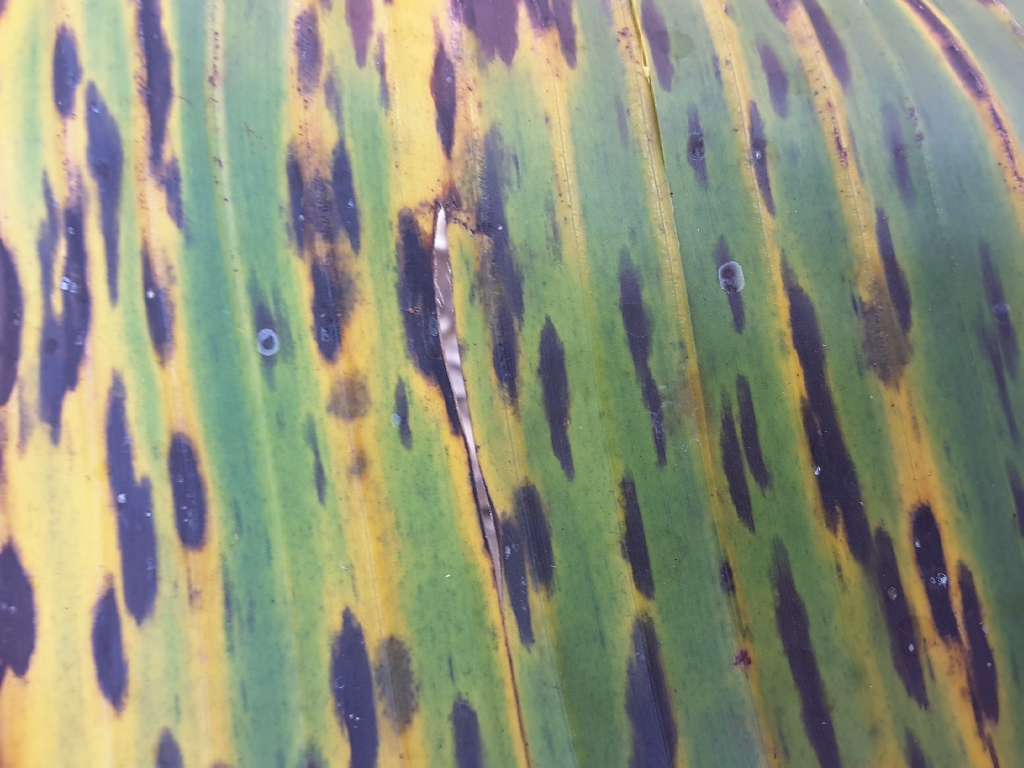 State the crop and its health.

banana, black sigatoka
